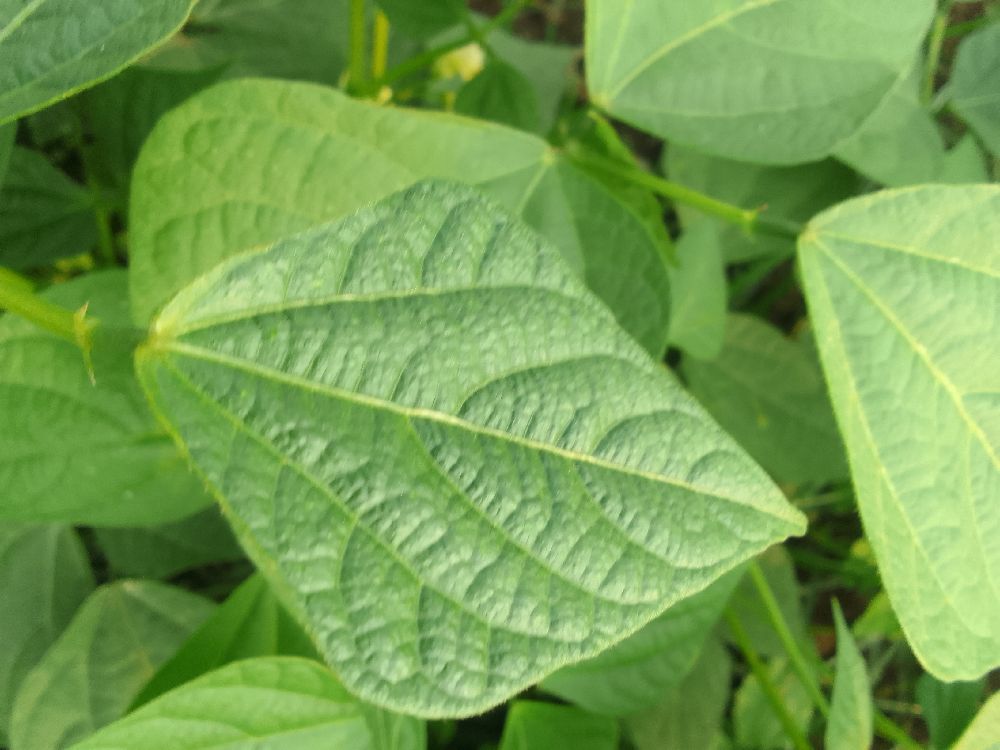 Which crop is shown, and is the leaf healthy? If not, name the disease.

common bean, healthy
